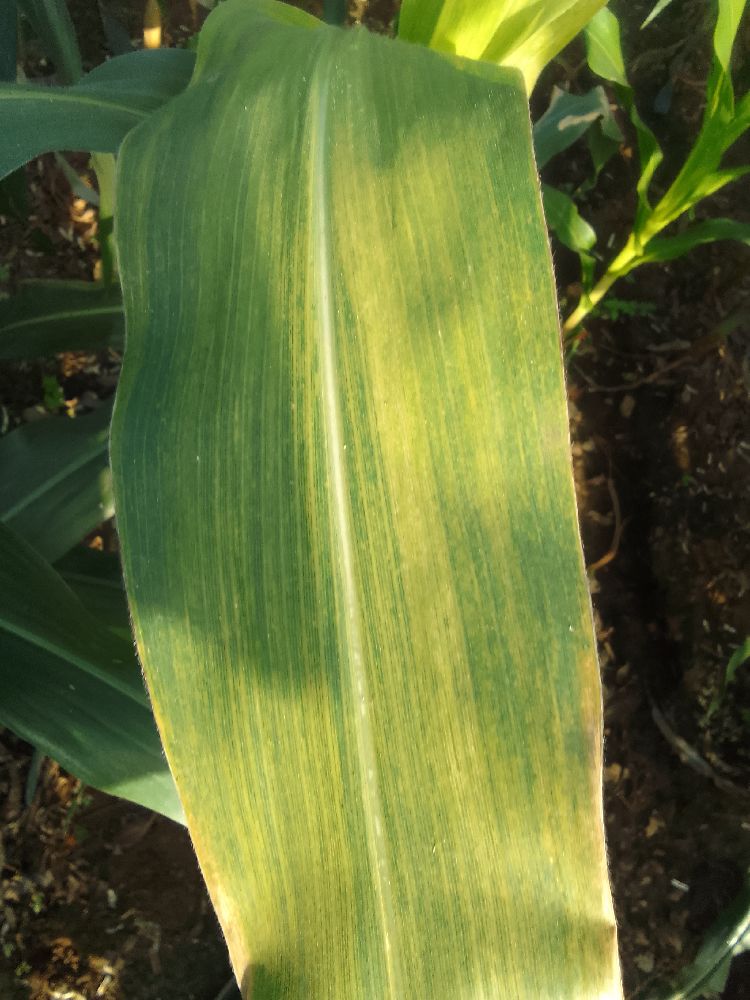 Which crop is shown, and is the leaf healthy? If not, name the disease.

maize, maize lethal necrosis
